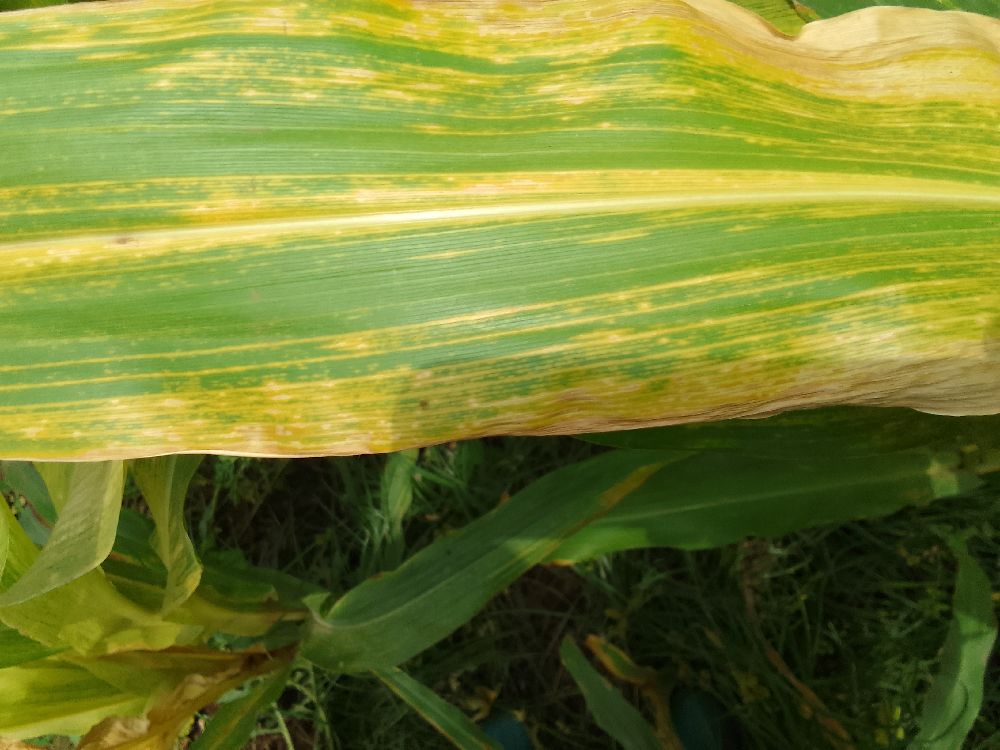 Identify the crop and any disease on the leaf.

maize, maize lethal necrosis
